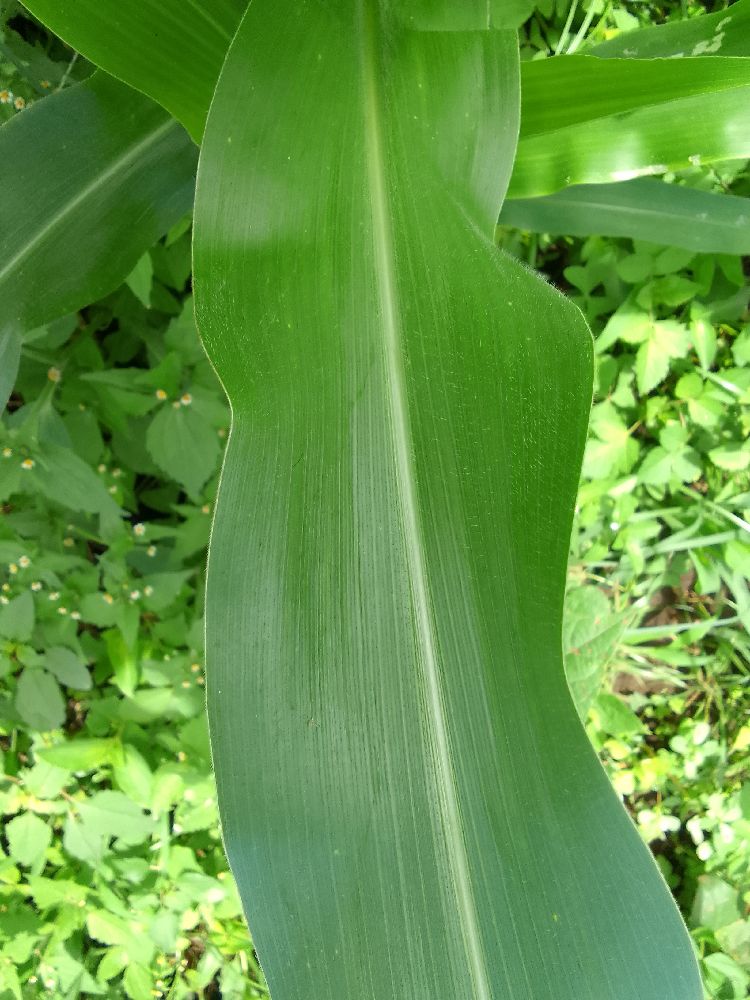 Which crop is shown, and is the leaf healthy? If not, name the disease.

maize, healthy
